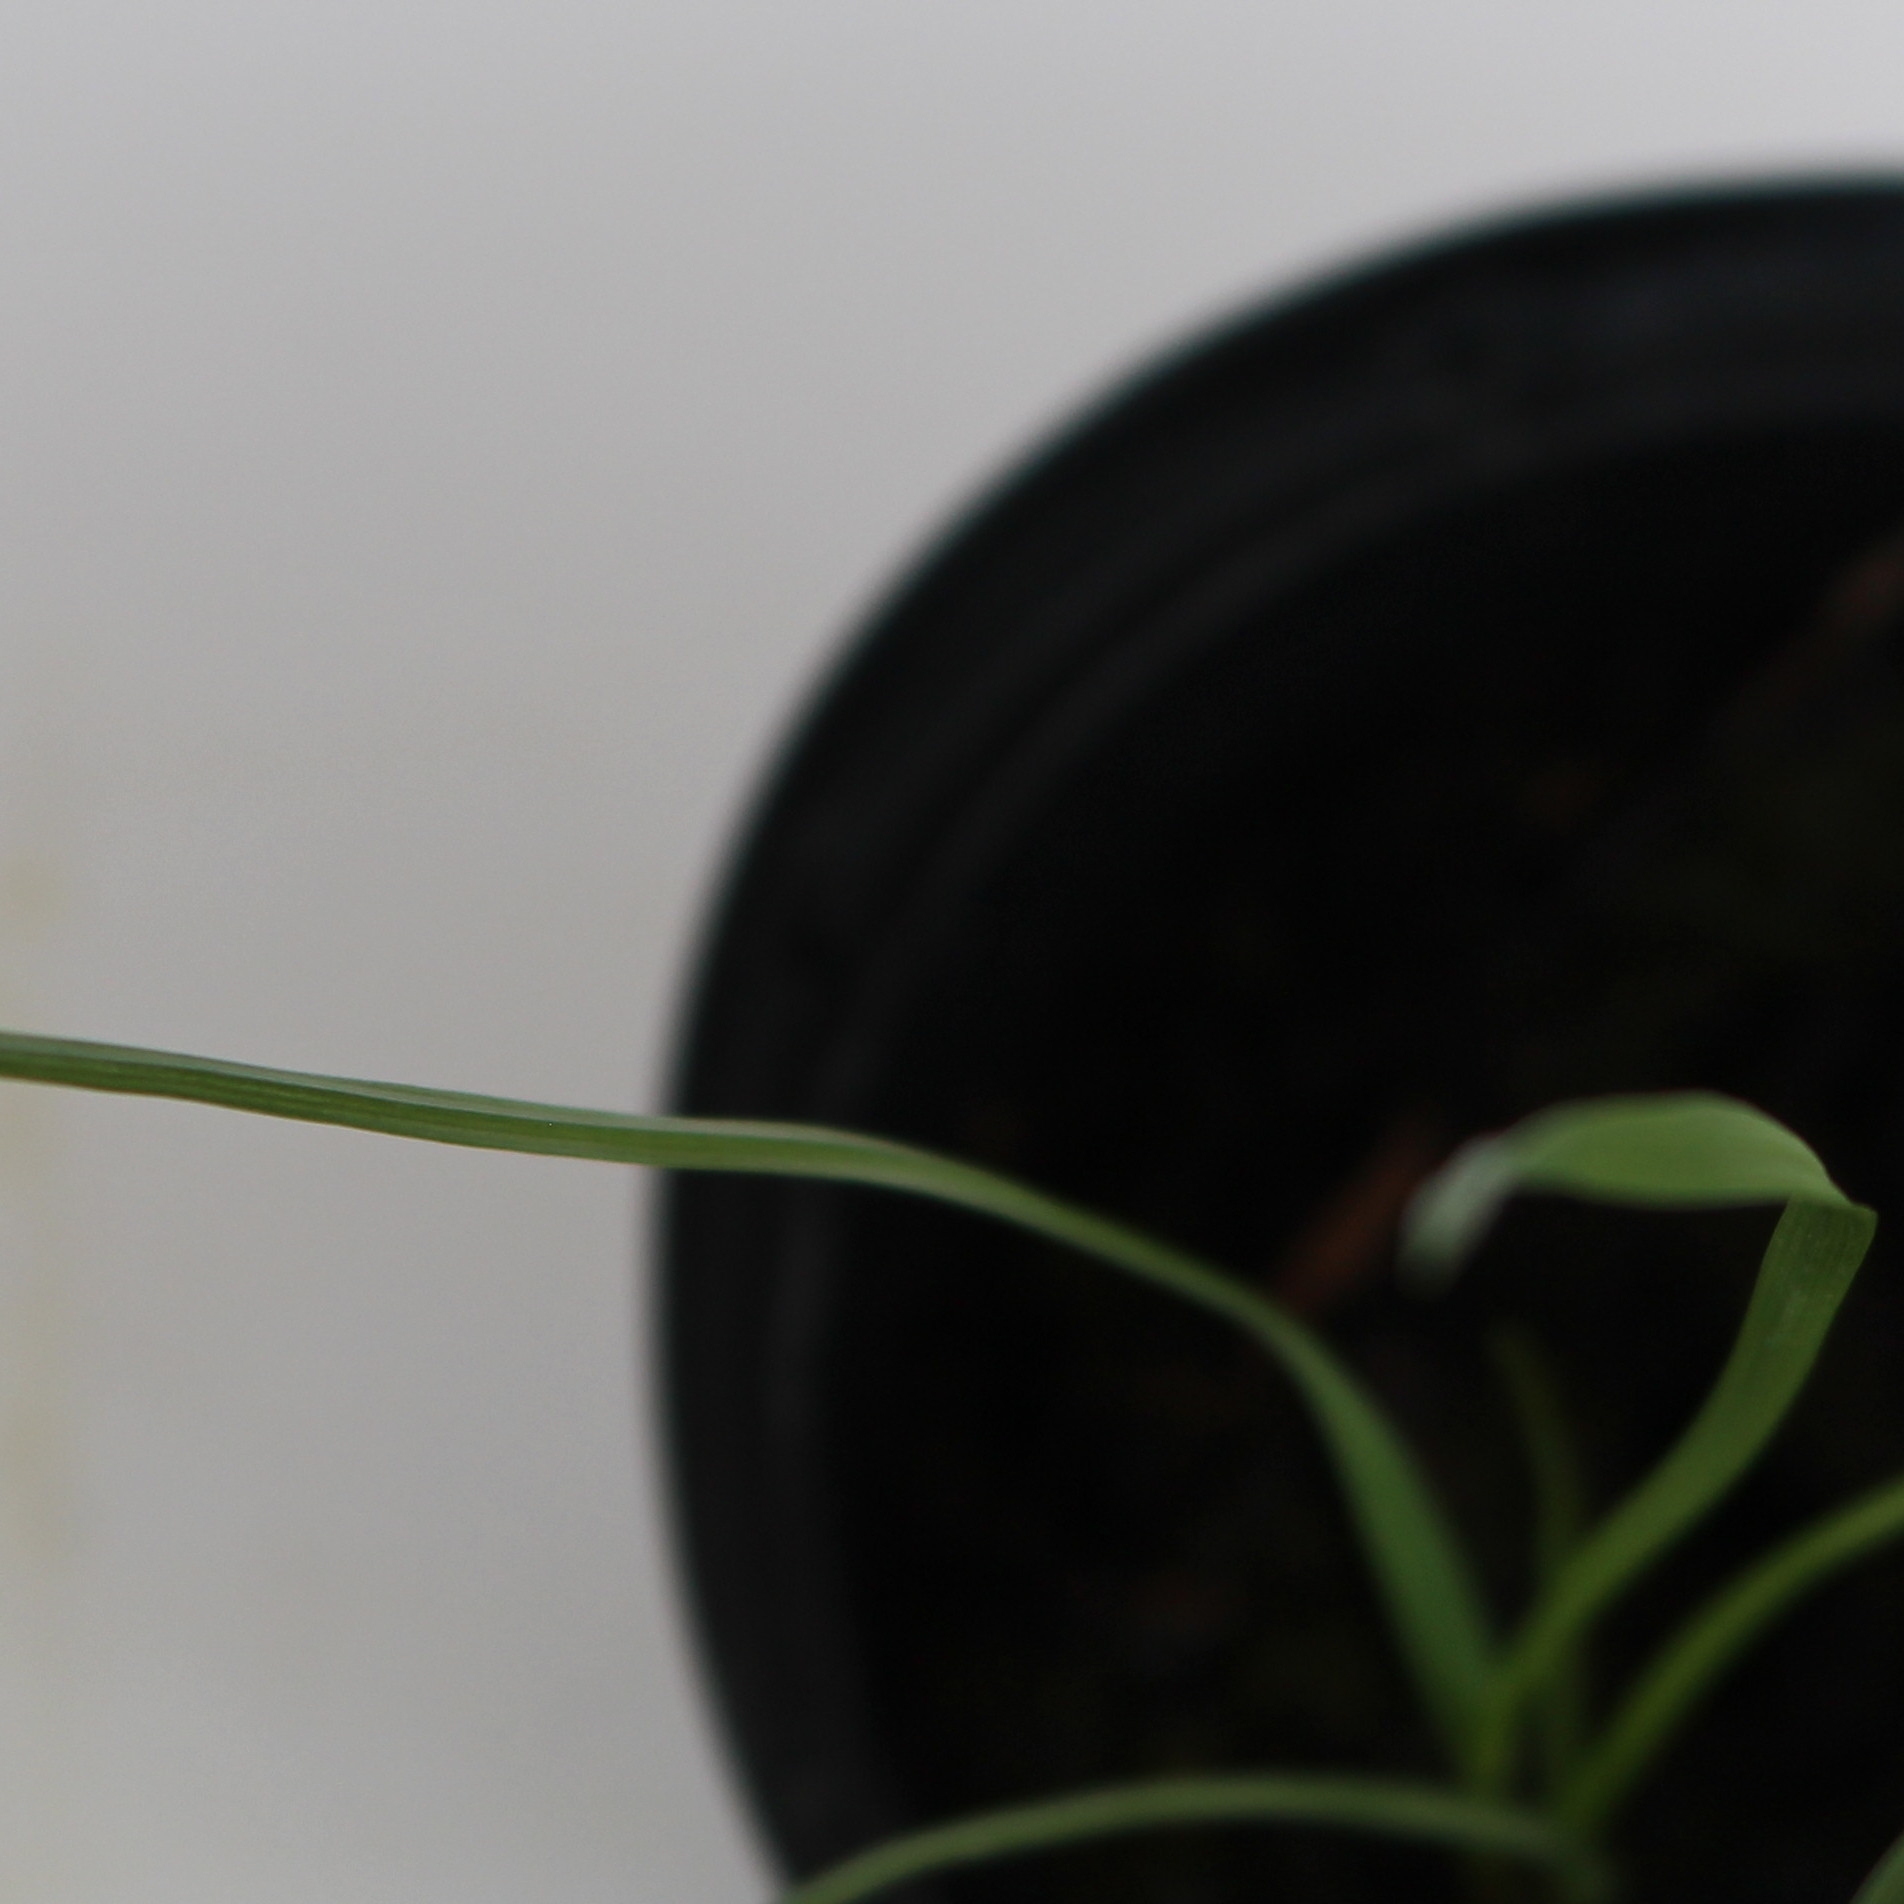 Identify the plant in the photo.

Lolium multiflorum
